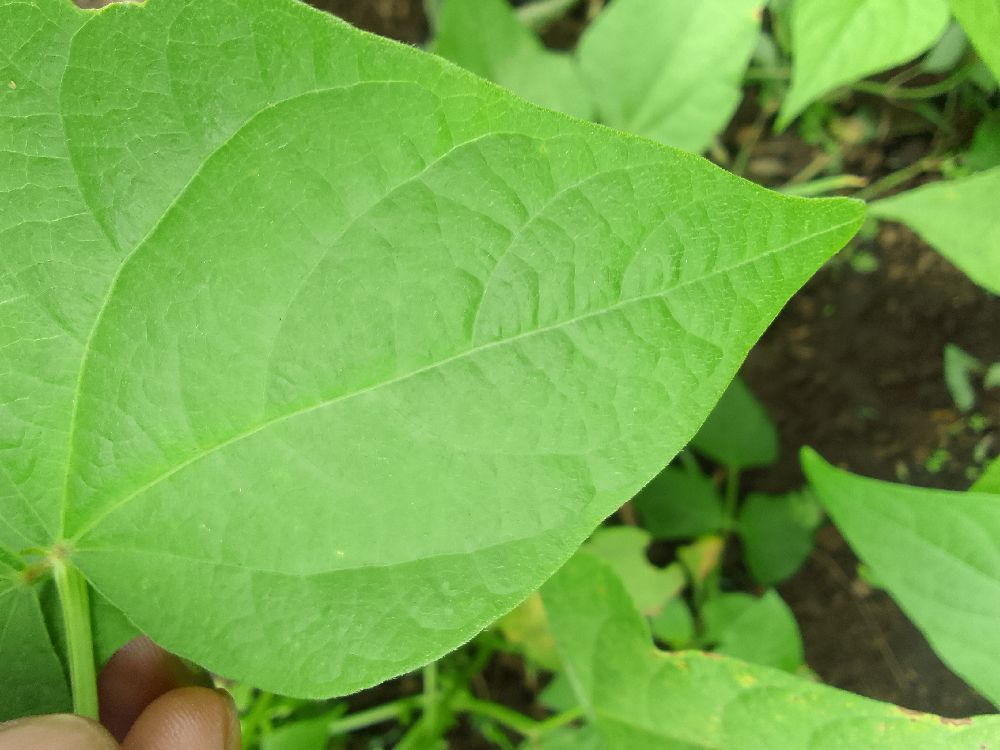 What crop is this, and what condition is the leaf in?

common bean, healthy
